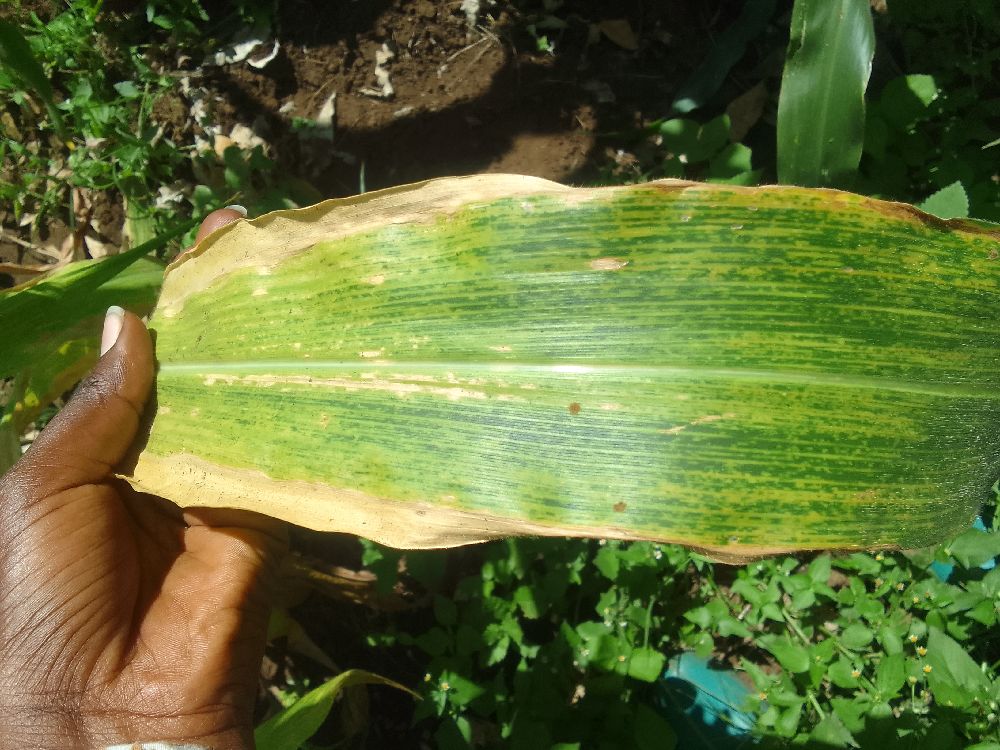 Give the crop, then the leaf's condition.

maize, maize lethal necrosis
